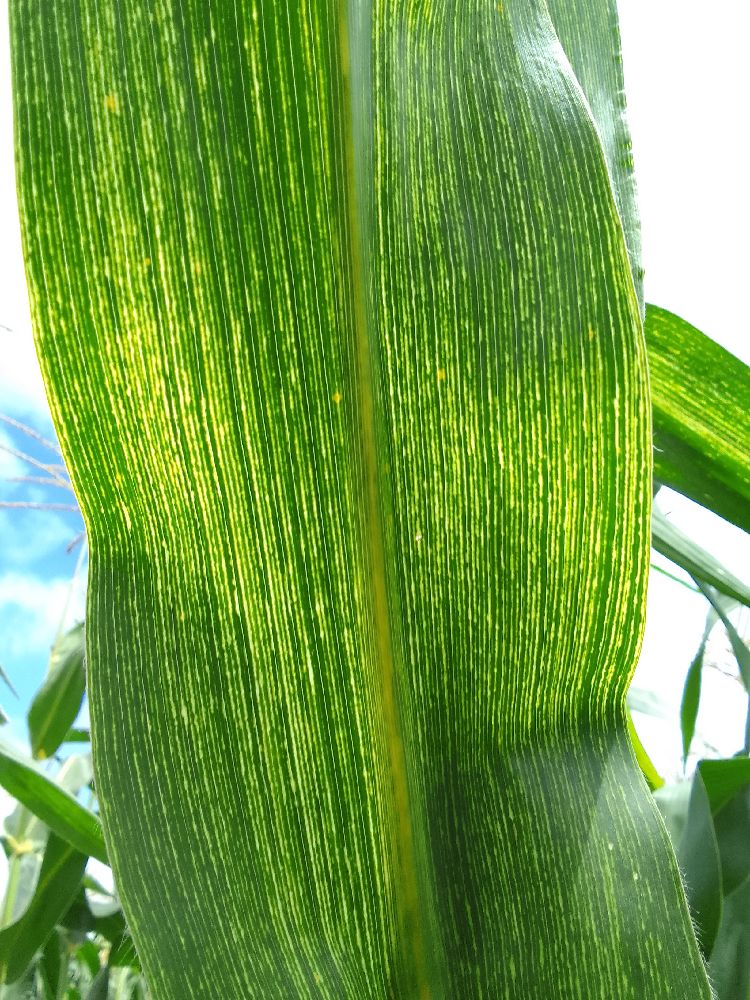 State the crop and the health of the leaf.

maize, maize streak virus
